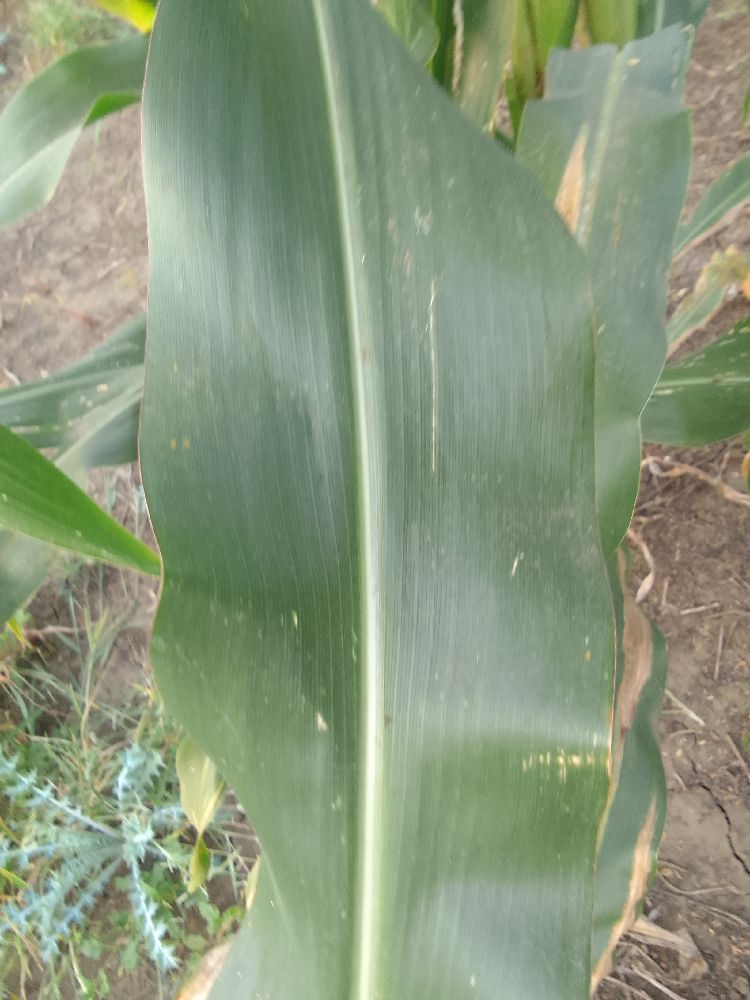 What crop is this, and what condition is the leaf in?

maize, healthy
